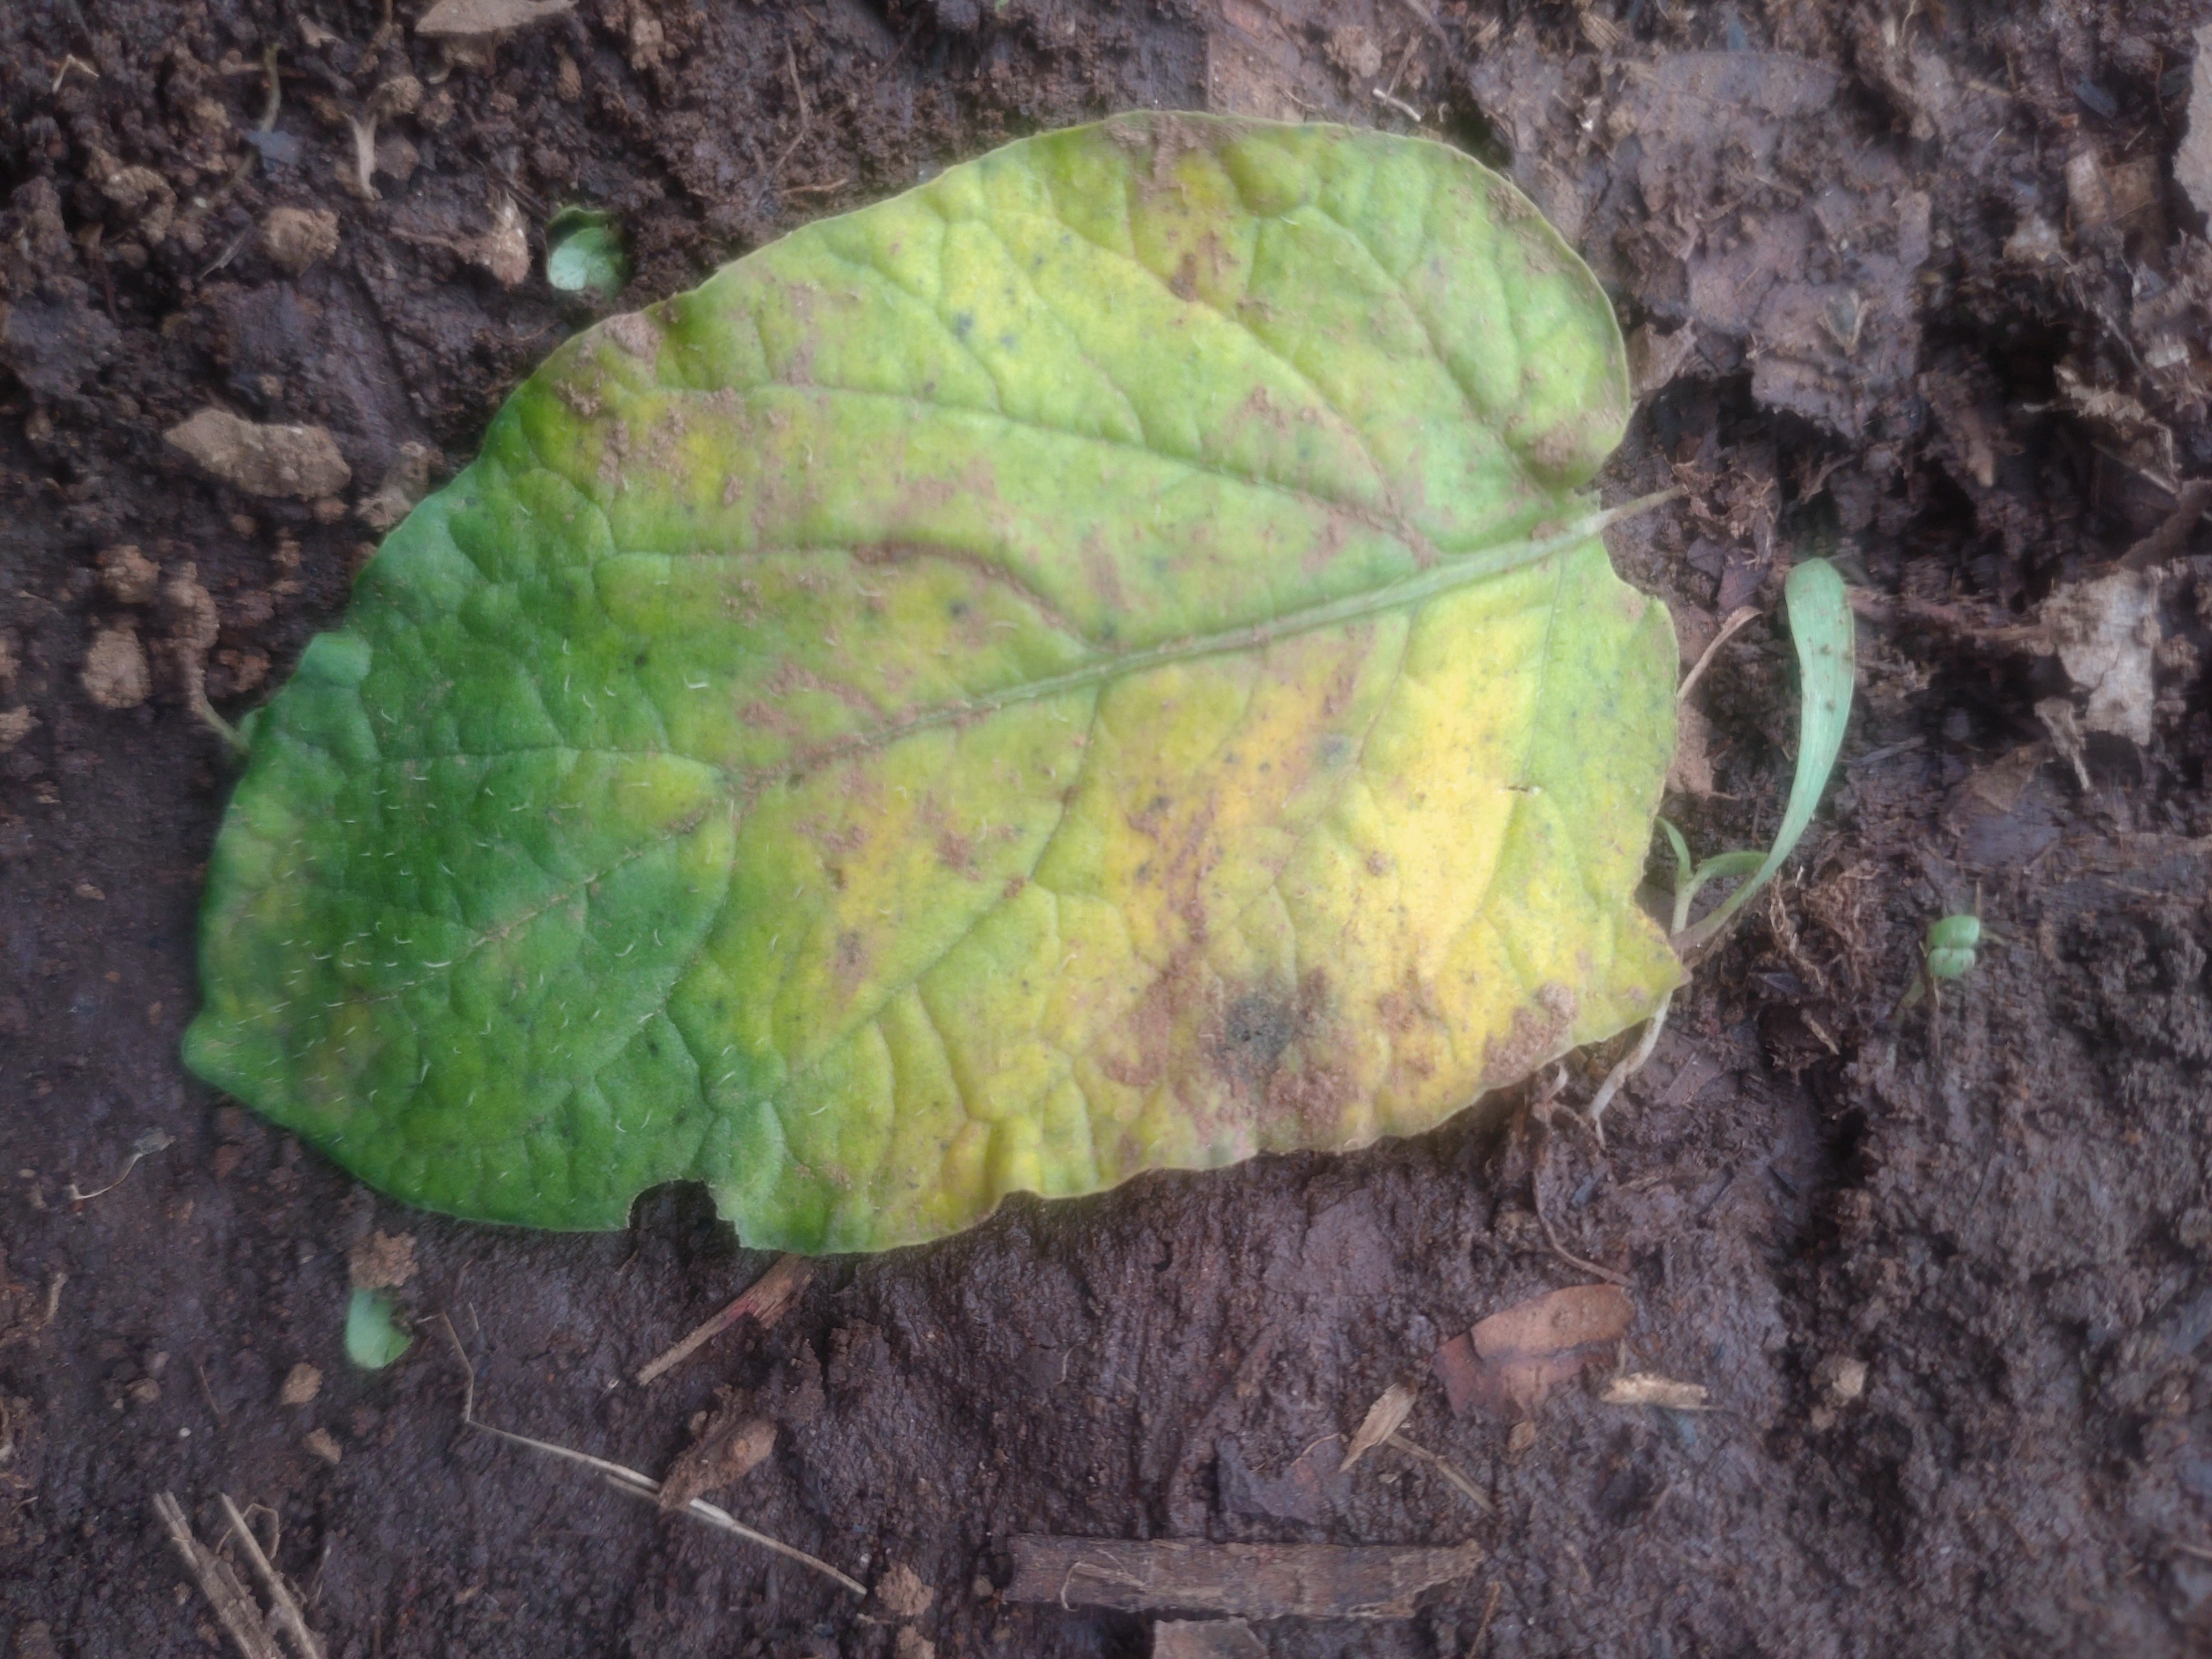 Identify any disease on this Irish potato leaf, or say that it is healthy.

late blight
